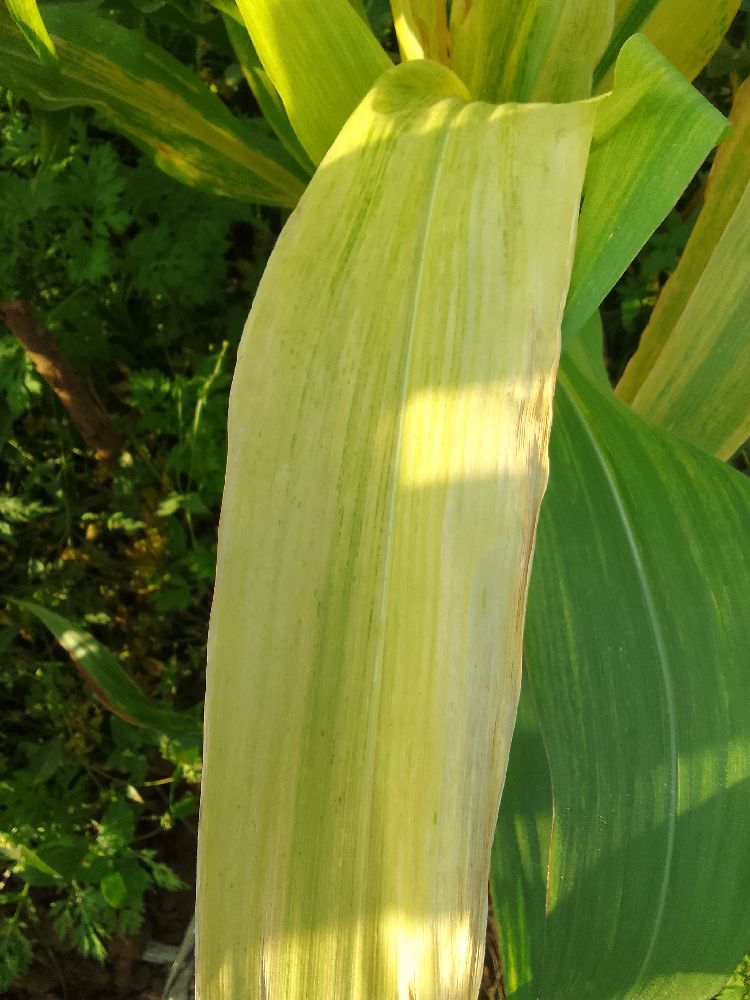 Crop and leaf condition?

maize, maize lethal necrosis
